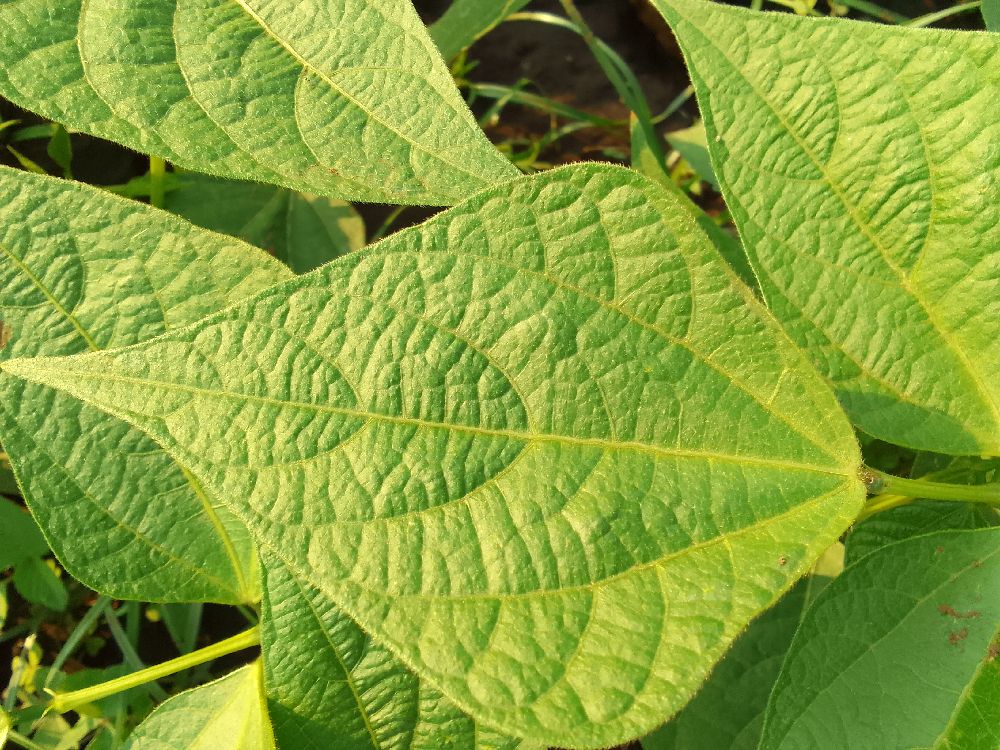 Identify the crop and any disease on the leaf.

common bean, healthy
